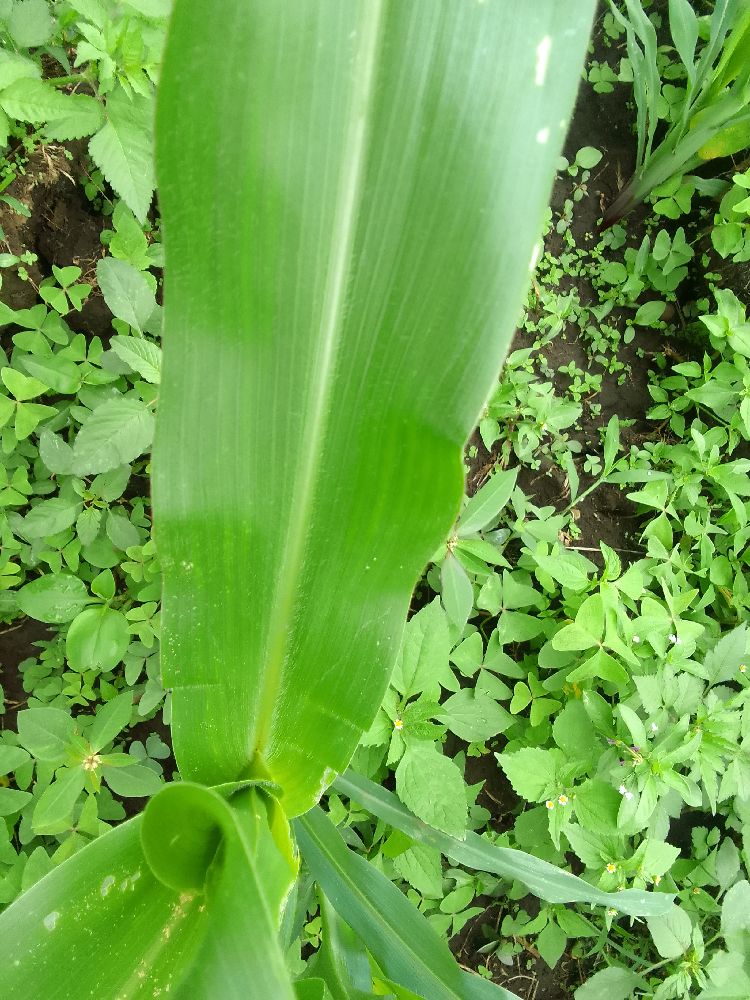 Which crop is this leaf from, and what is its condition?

maize, healthy
